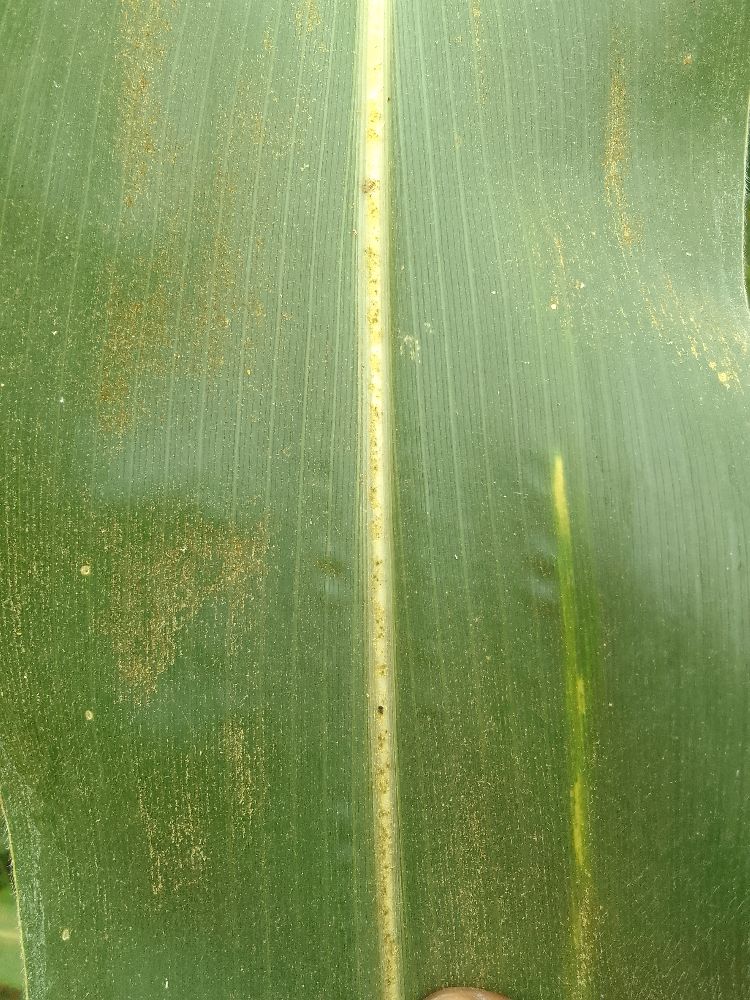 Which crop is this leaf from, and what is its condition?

maize, healthy
